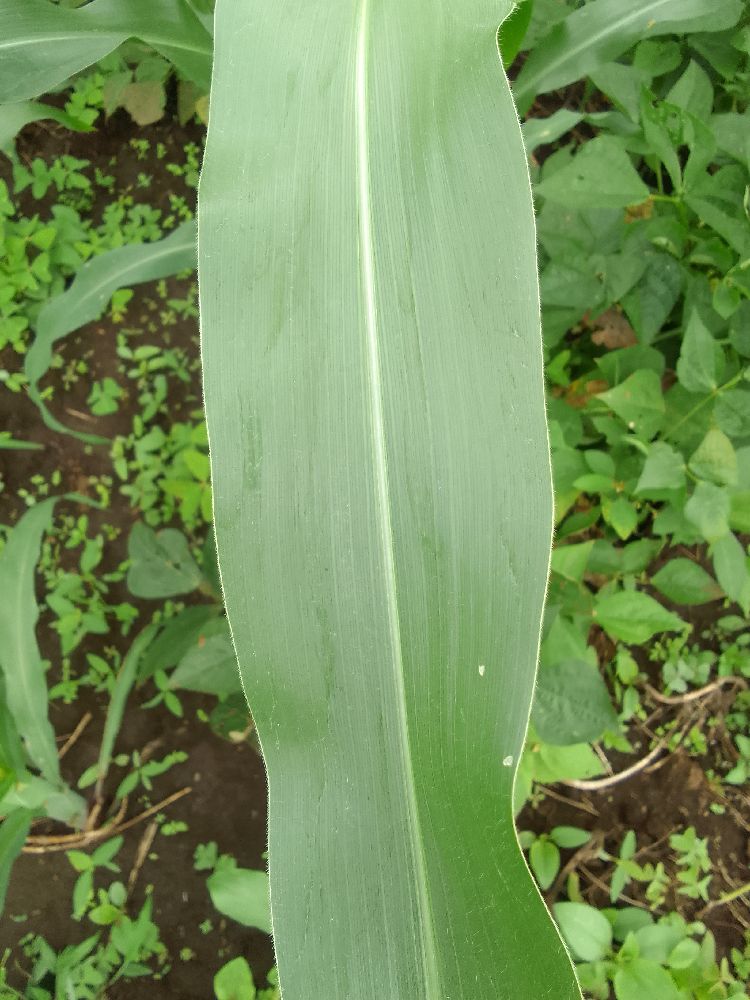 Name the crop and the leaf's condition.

maize, healthy
